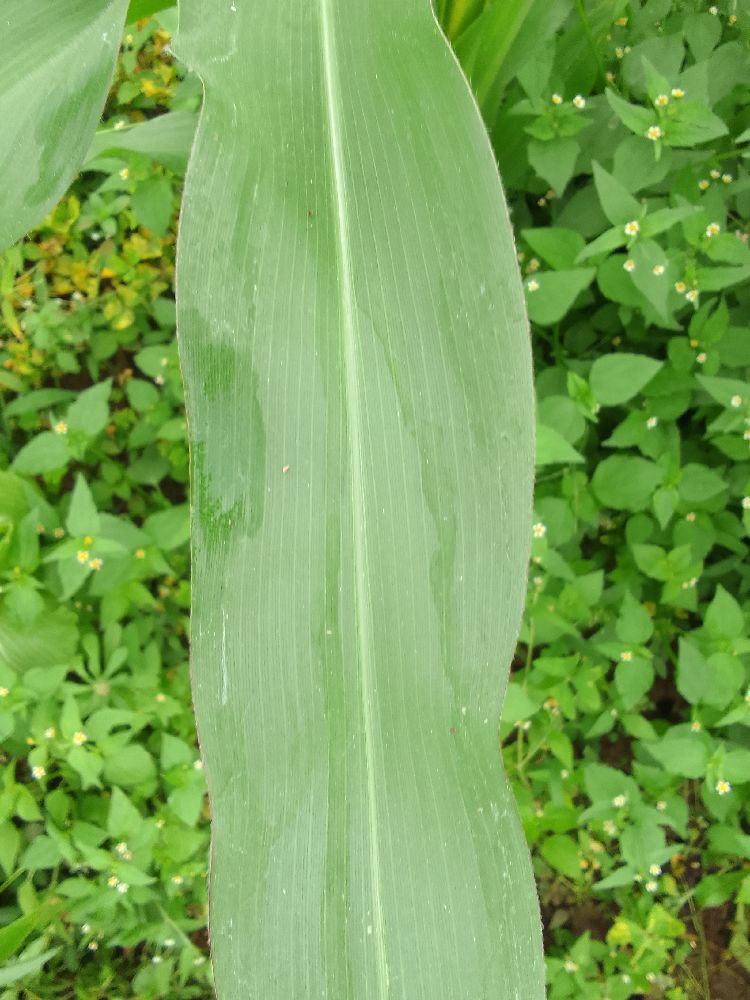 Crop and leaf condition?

maize, healthy
